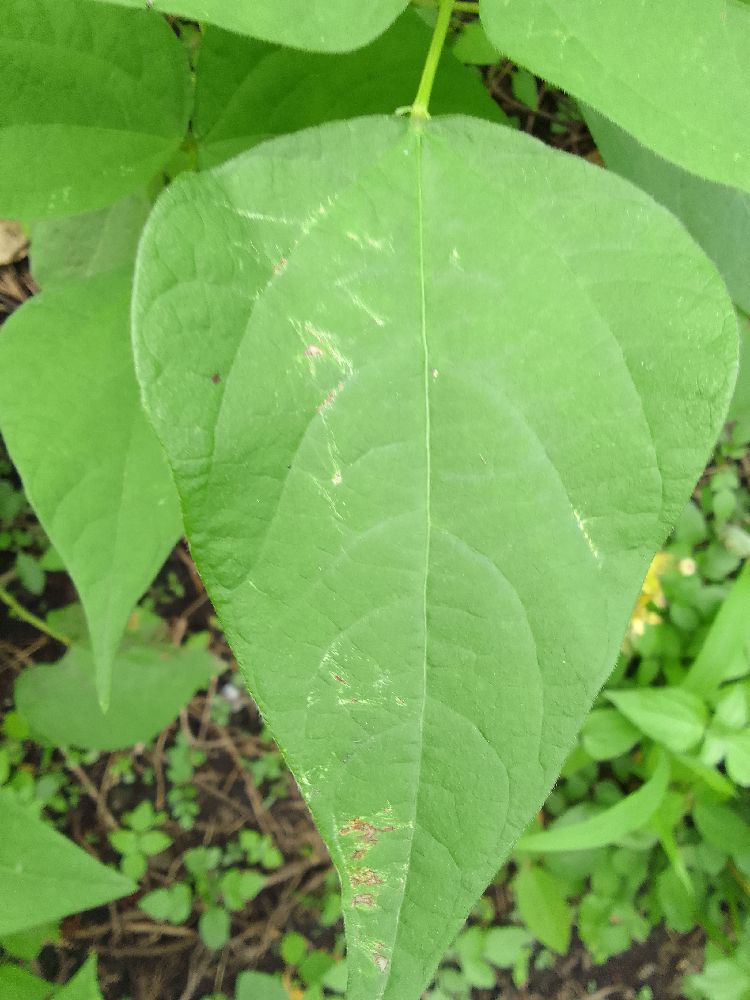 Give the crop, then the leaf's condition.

common bean, healthy
